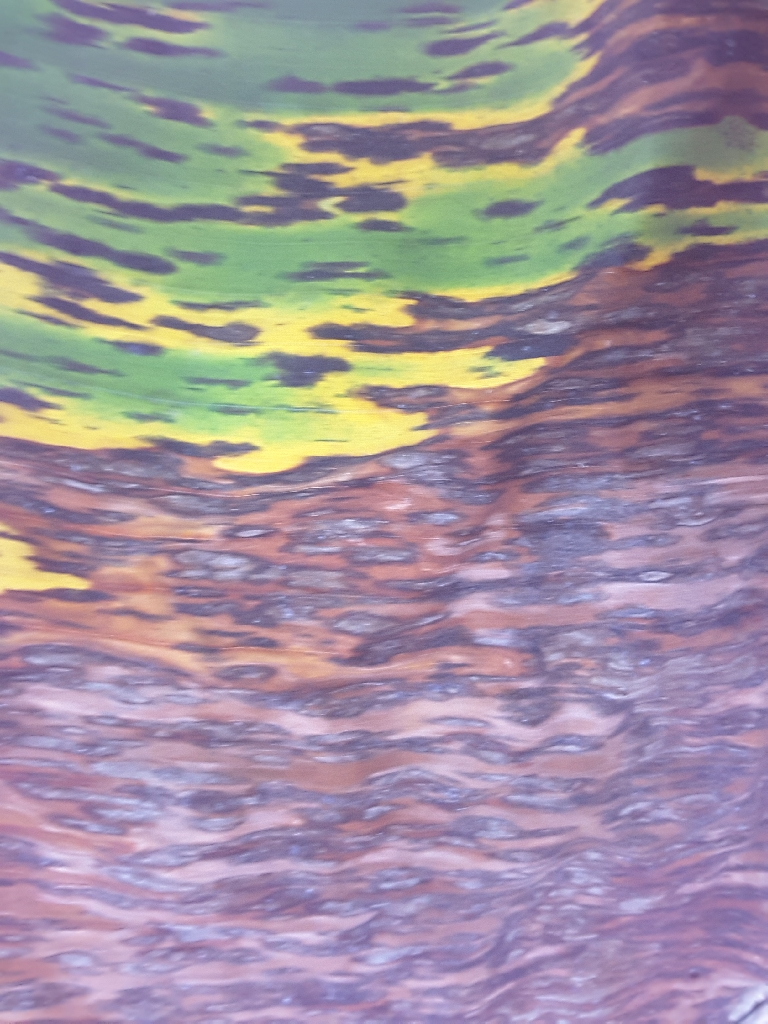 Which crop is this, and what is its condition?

banana, black sigatoka
